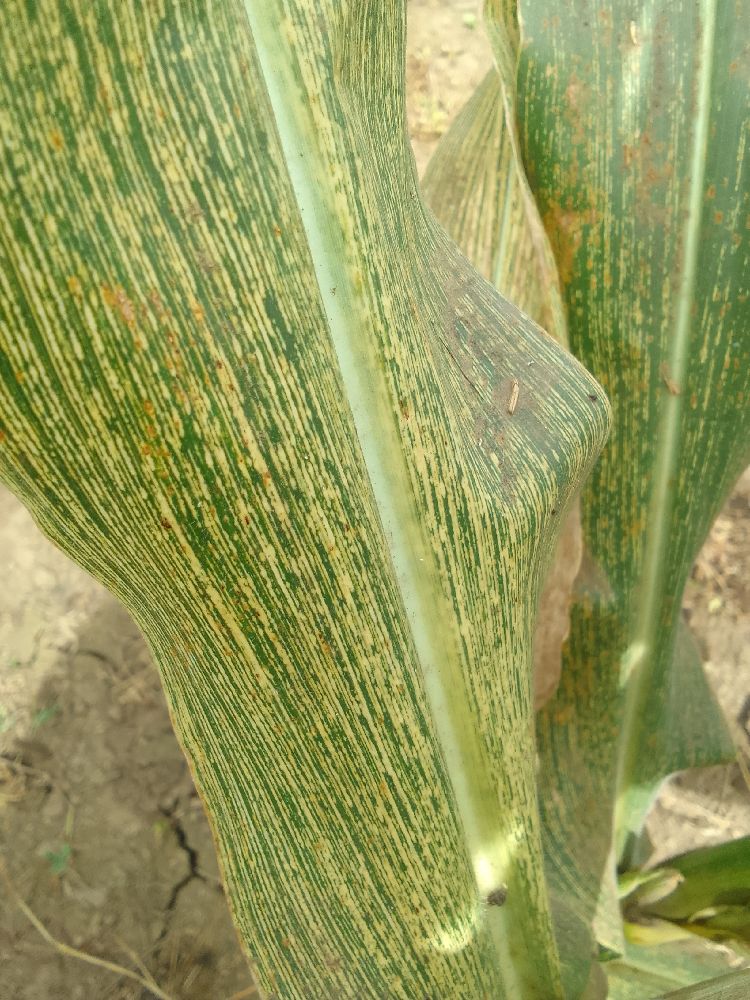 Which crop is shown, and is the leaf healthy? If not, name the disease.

maize, maize streak virus
